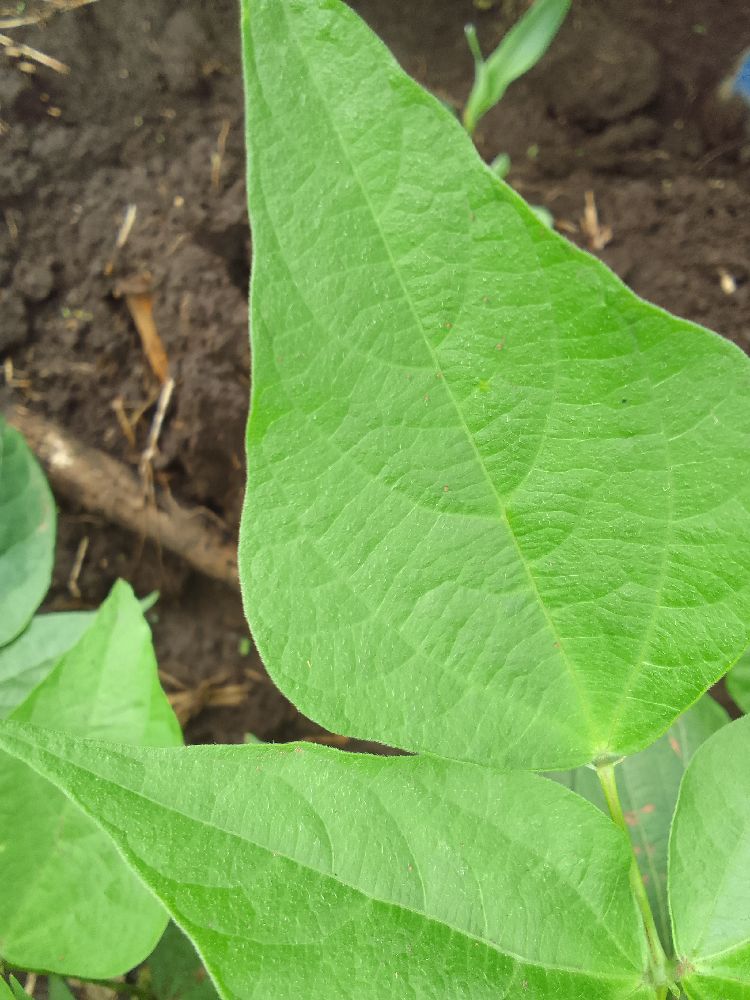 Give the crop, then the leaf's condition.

common bean, healthy
